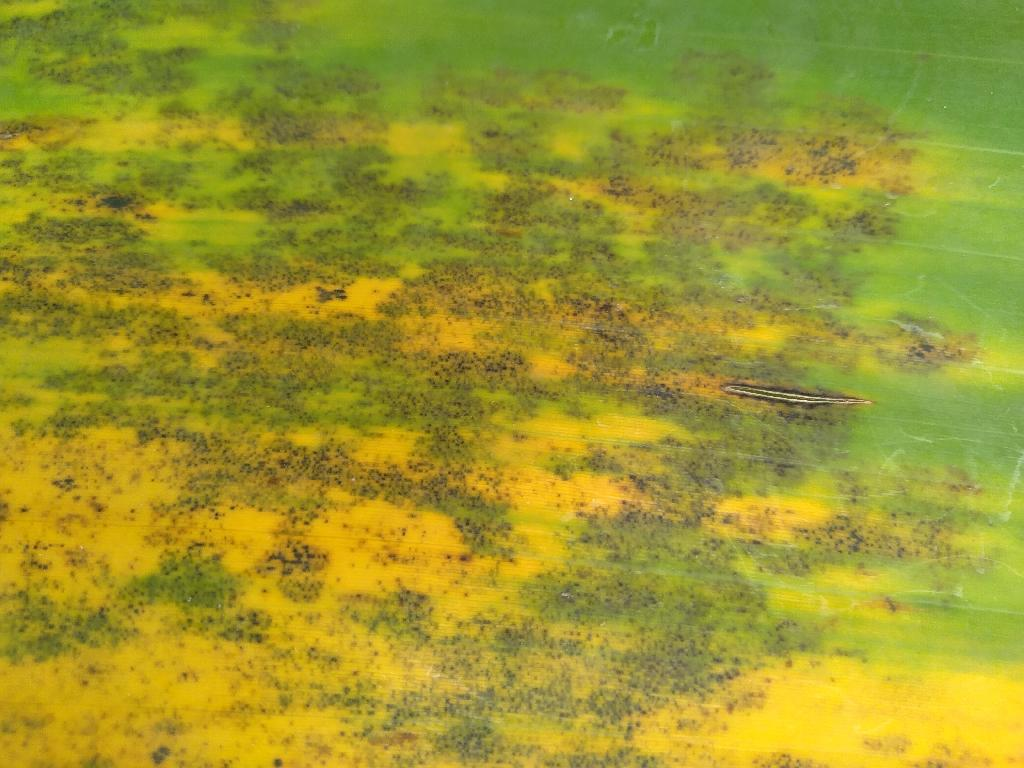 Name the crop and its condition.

banana, black sigatoka
